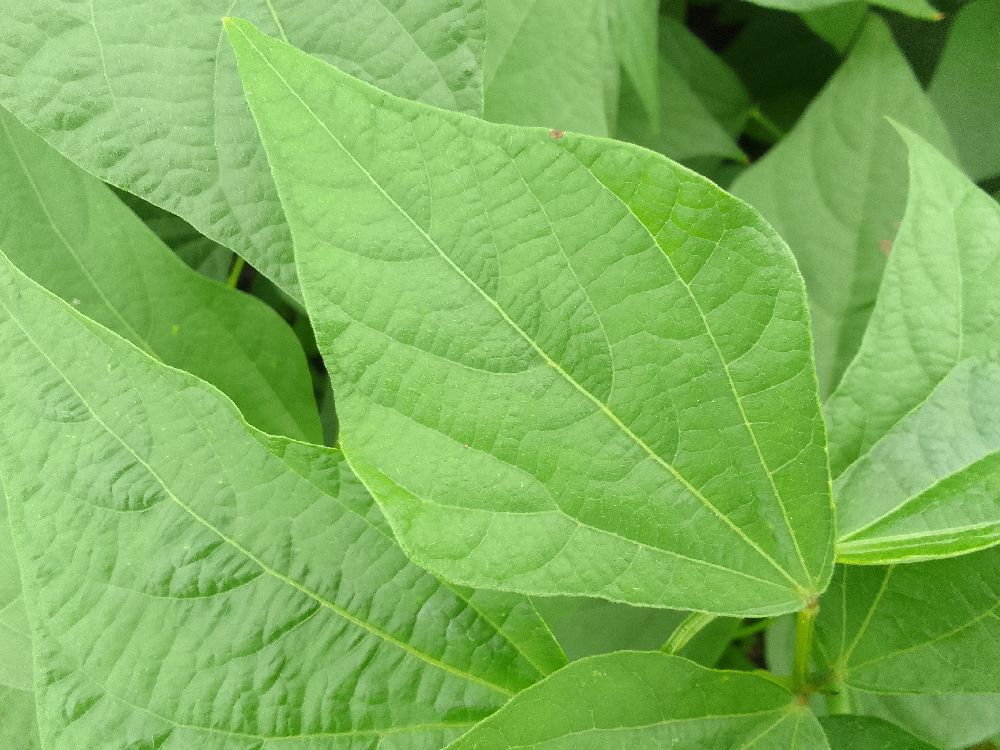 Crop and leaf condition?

common bean, healthy
